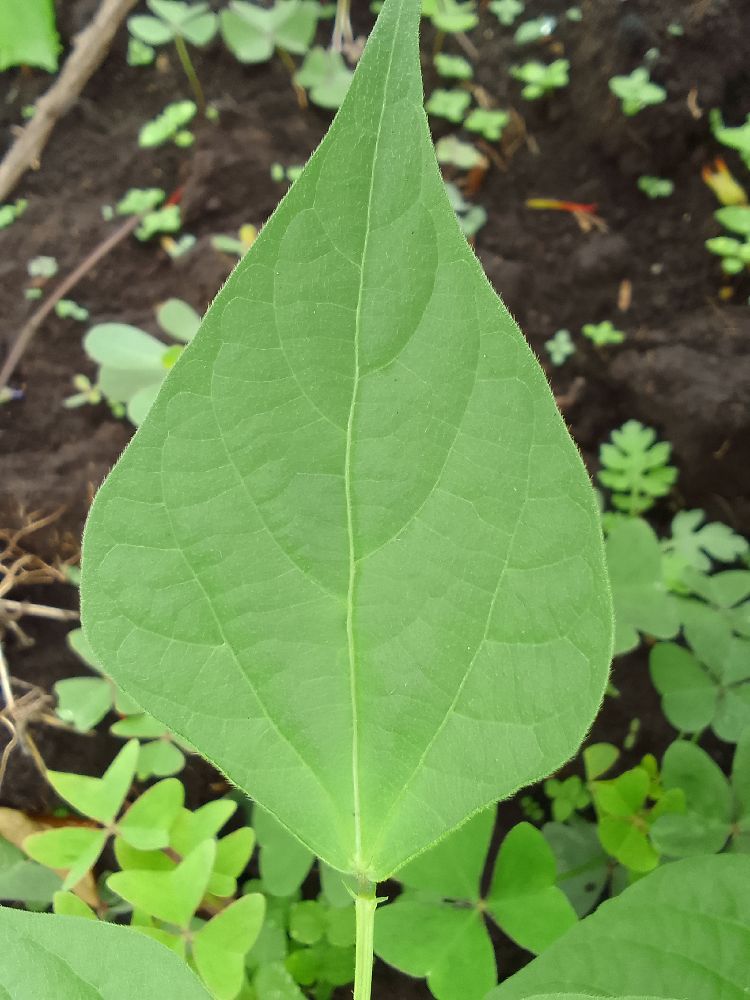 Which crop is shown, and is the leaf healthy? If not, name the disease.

common bean, healthy
